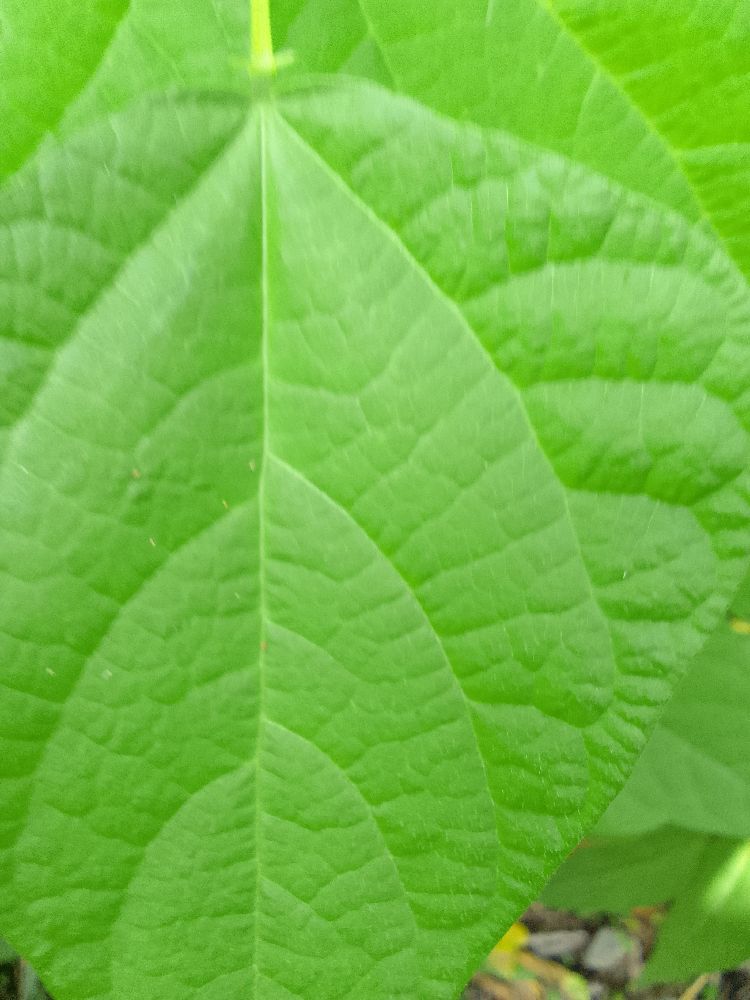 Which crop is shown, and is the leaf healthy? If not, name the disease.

common bean, healthy
